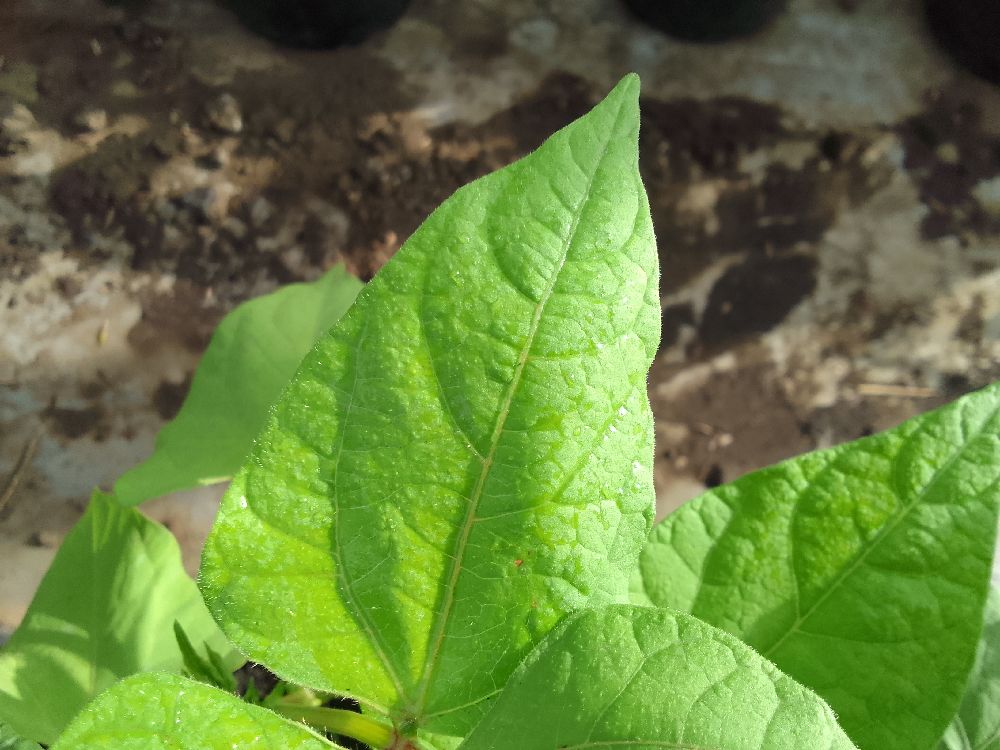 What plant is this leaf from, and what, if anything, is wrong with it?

common bean, healthy
